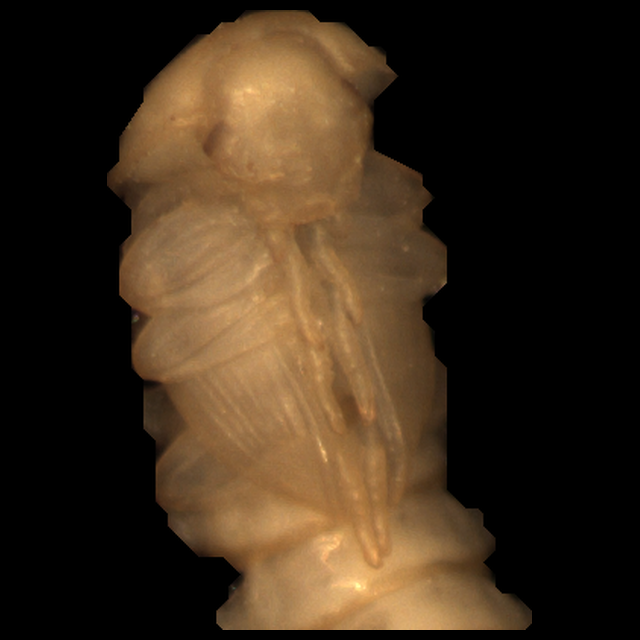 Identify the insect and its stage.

mealworm pupa
